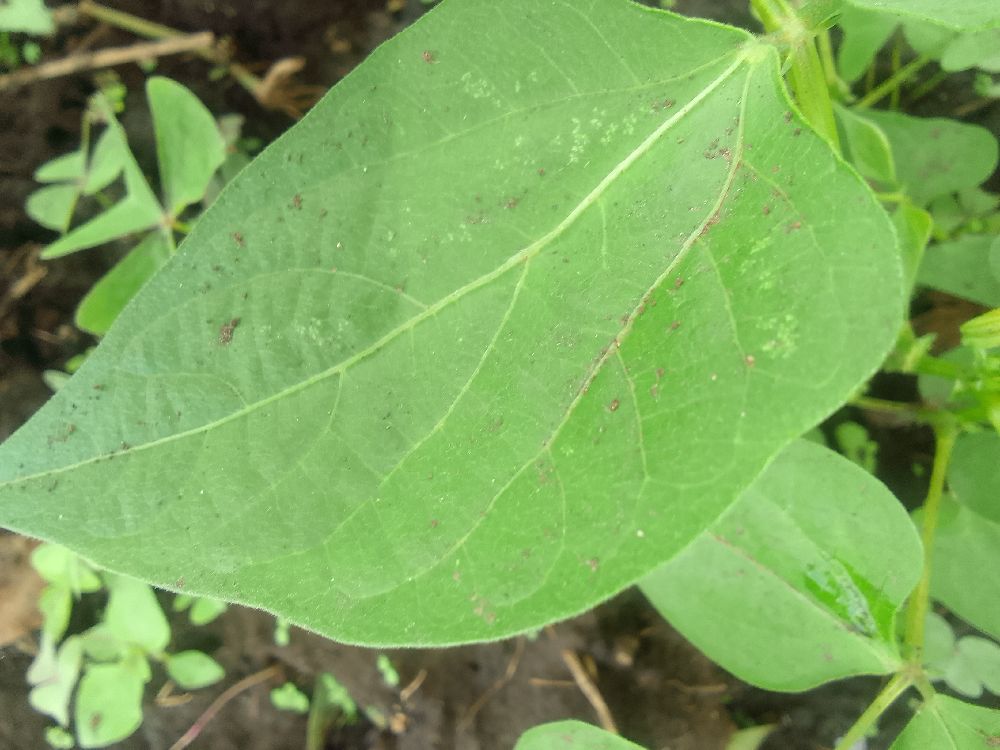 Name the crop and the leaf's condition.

common bean, healthy
